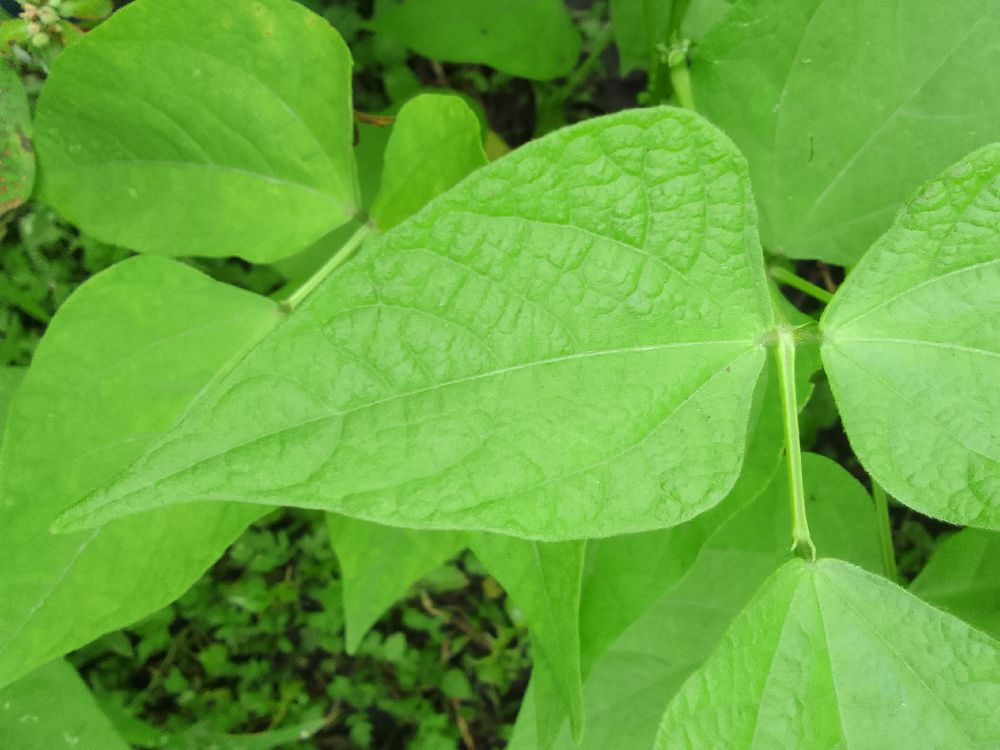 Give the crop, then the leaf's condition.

common bean, healthy
